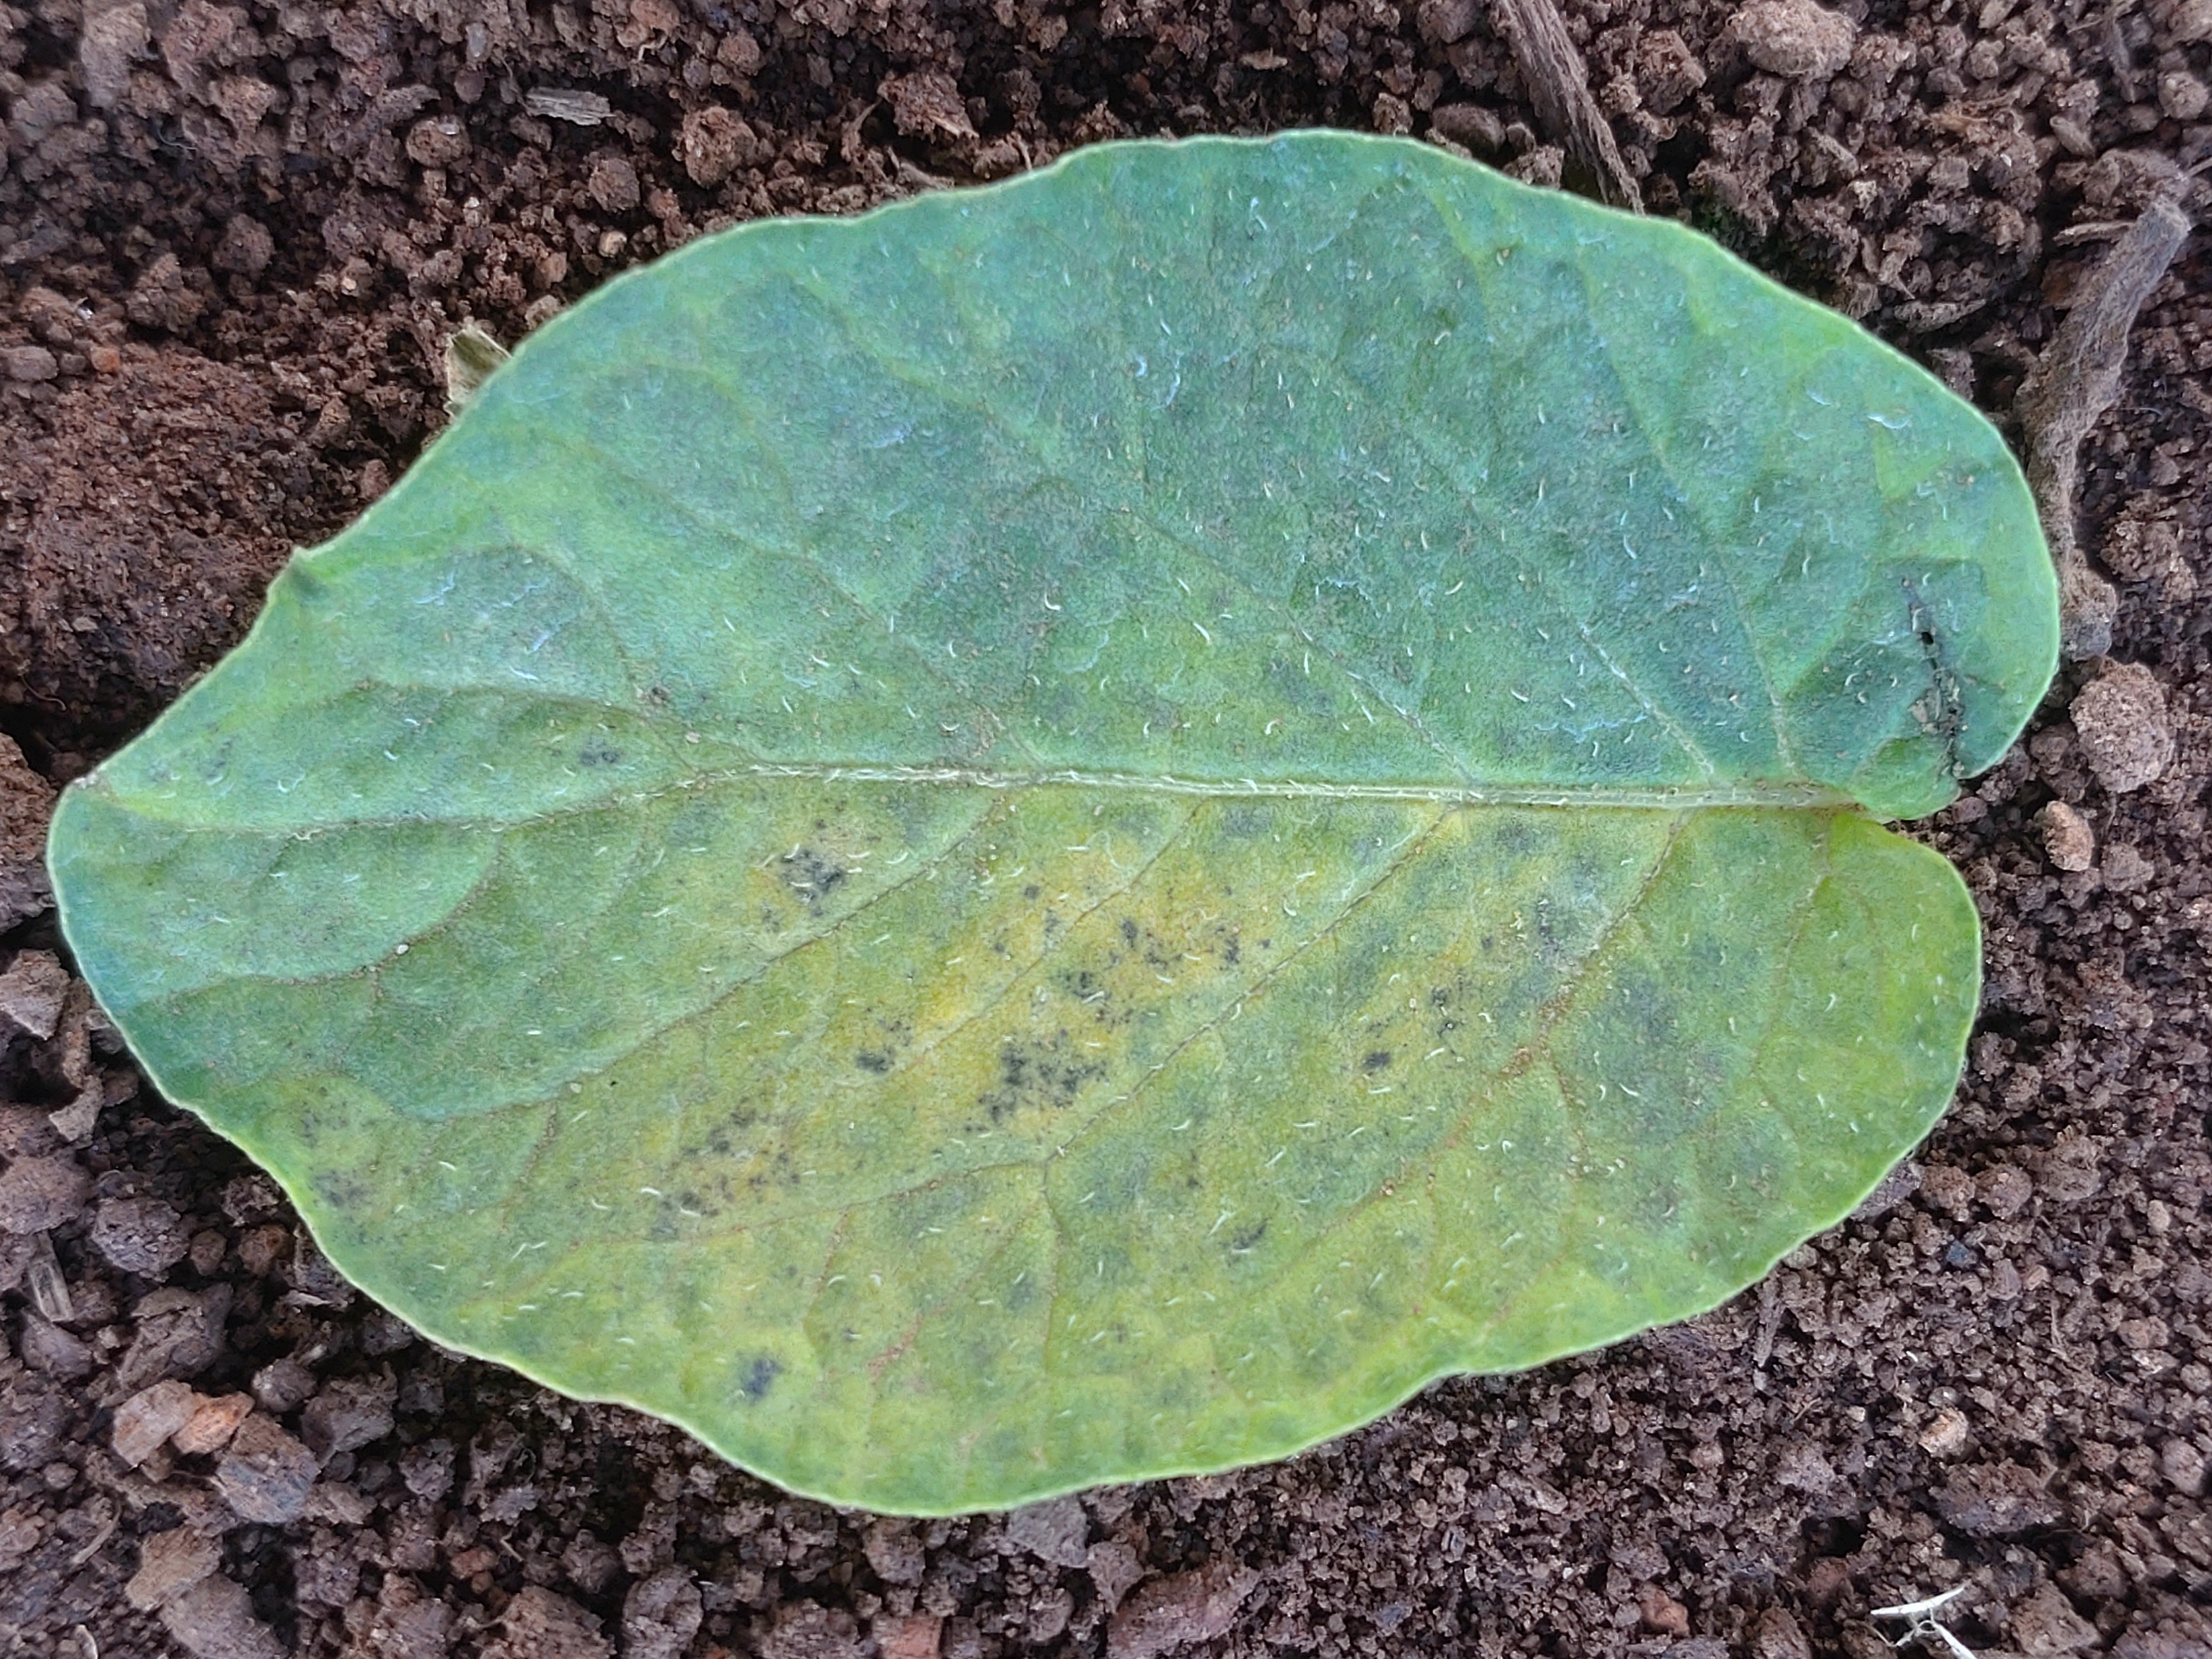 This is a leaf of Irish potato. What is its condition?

late blight
